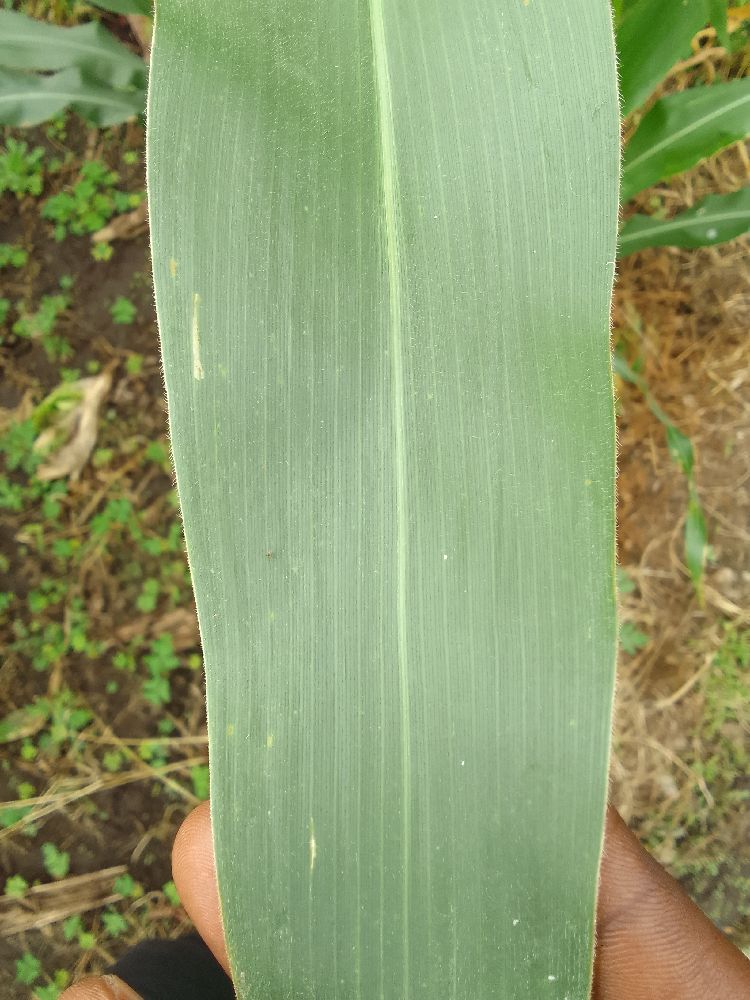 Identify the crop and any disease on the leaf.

maize, healthy
